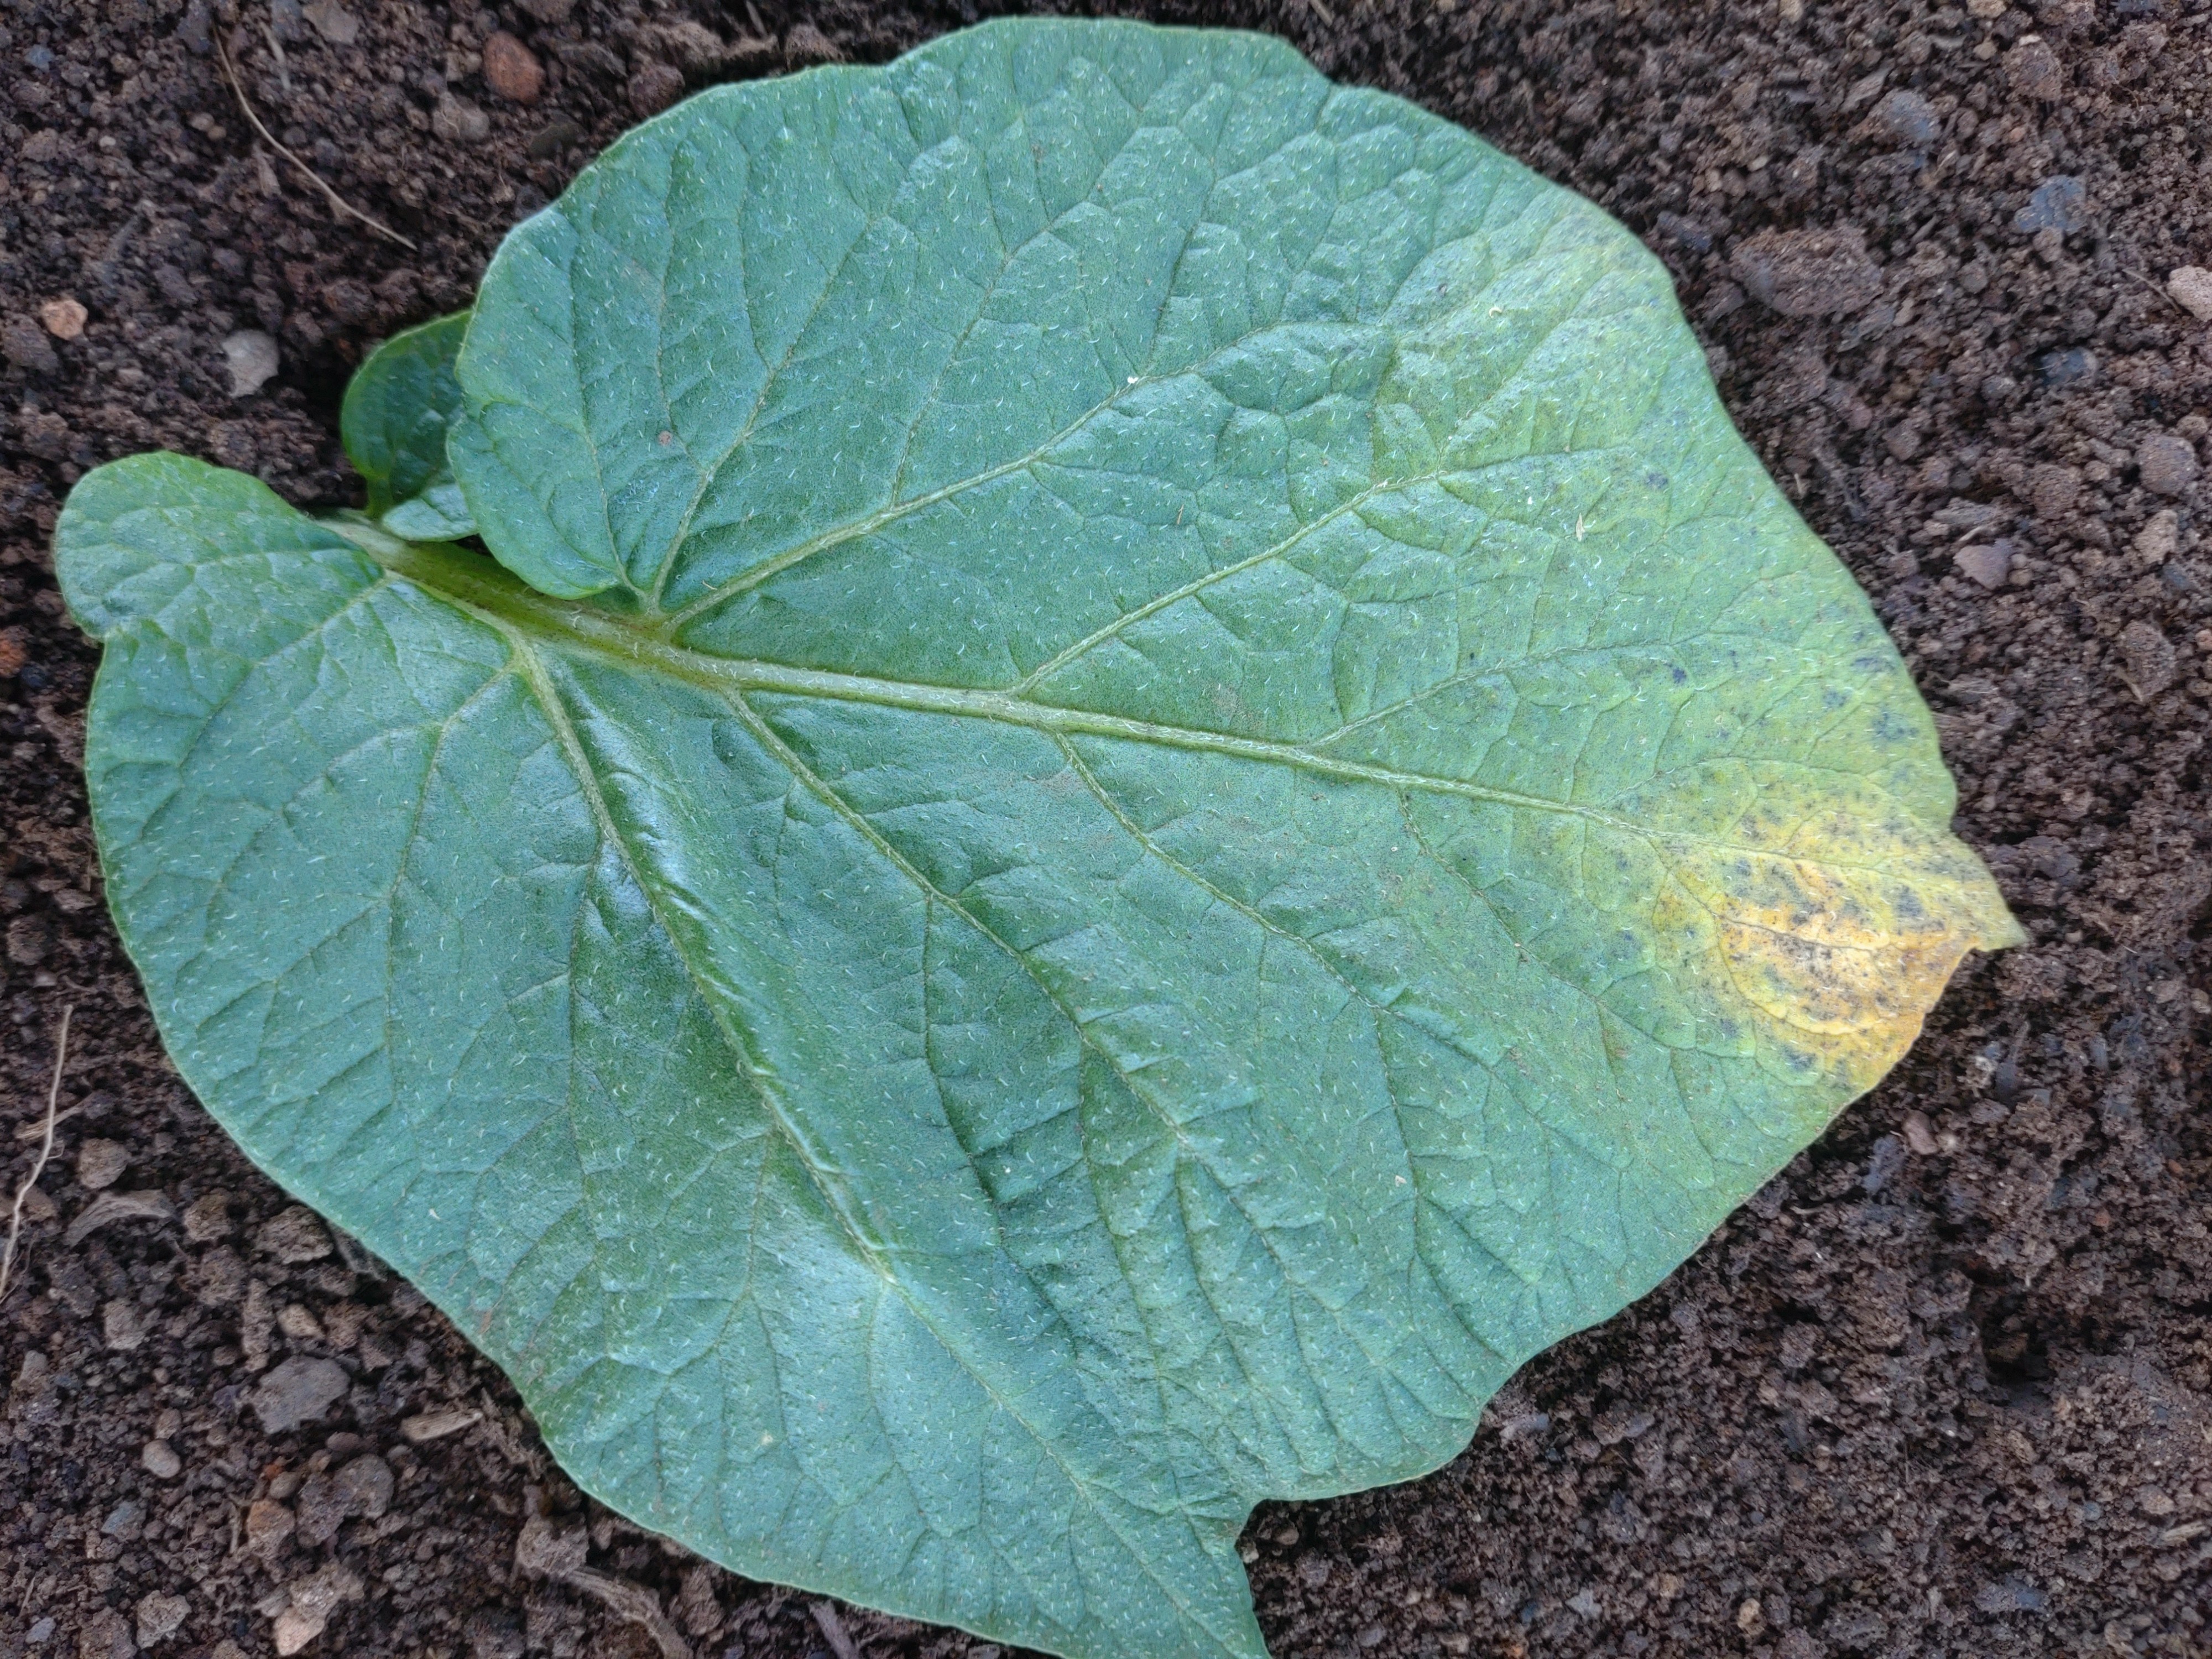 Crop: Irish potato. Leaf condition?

late blight
